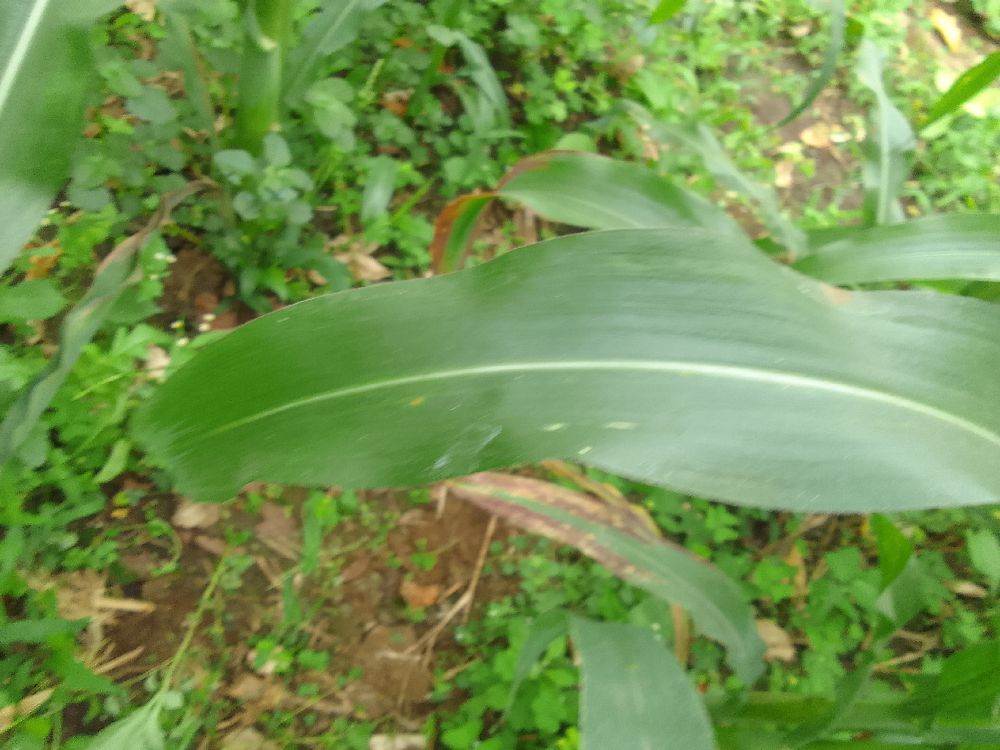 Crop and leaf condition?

maize, healthy
